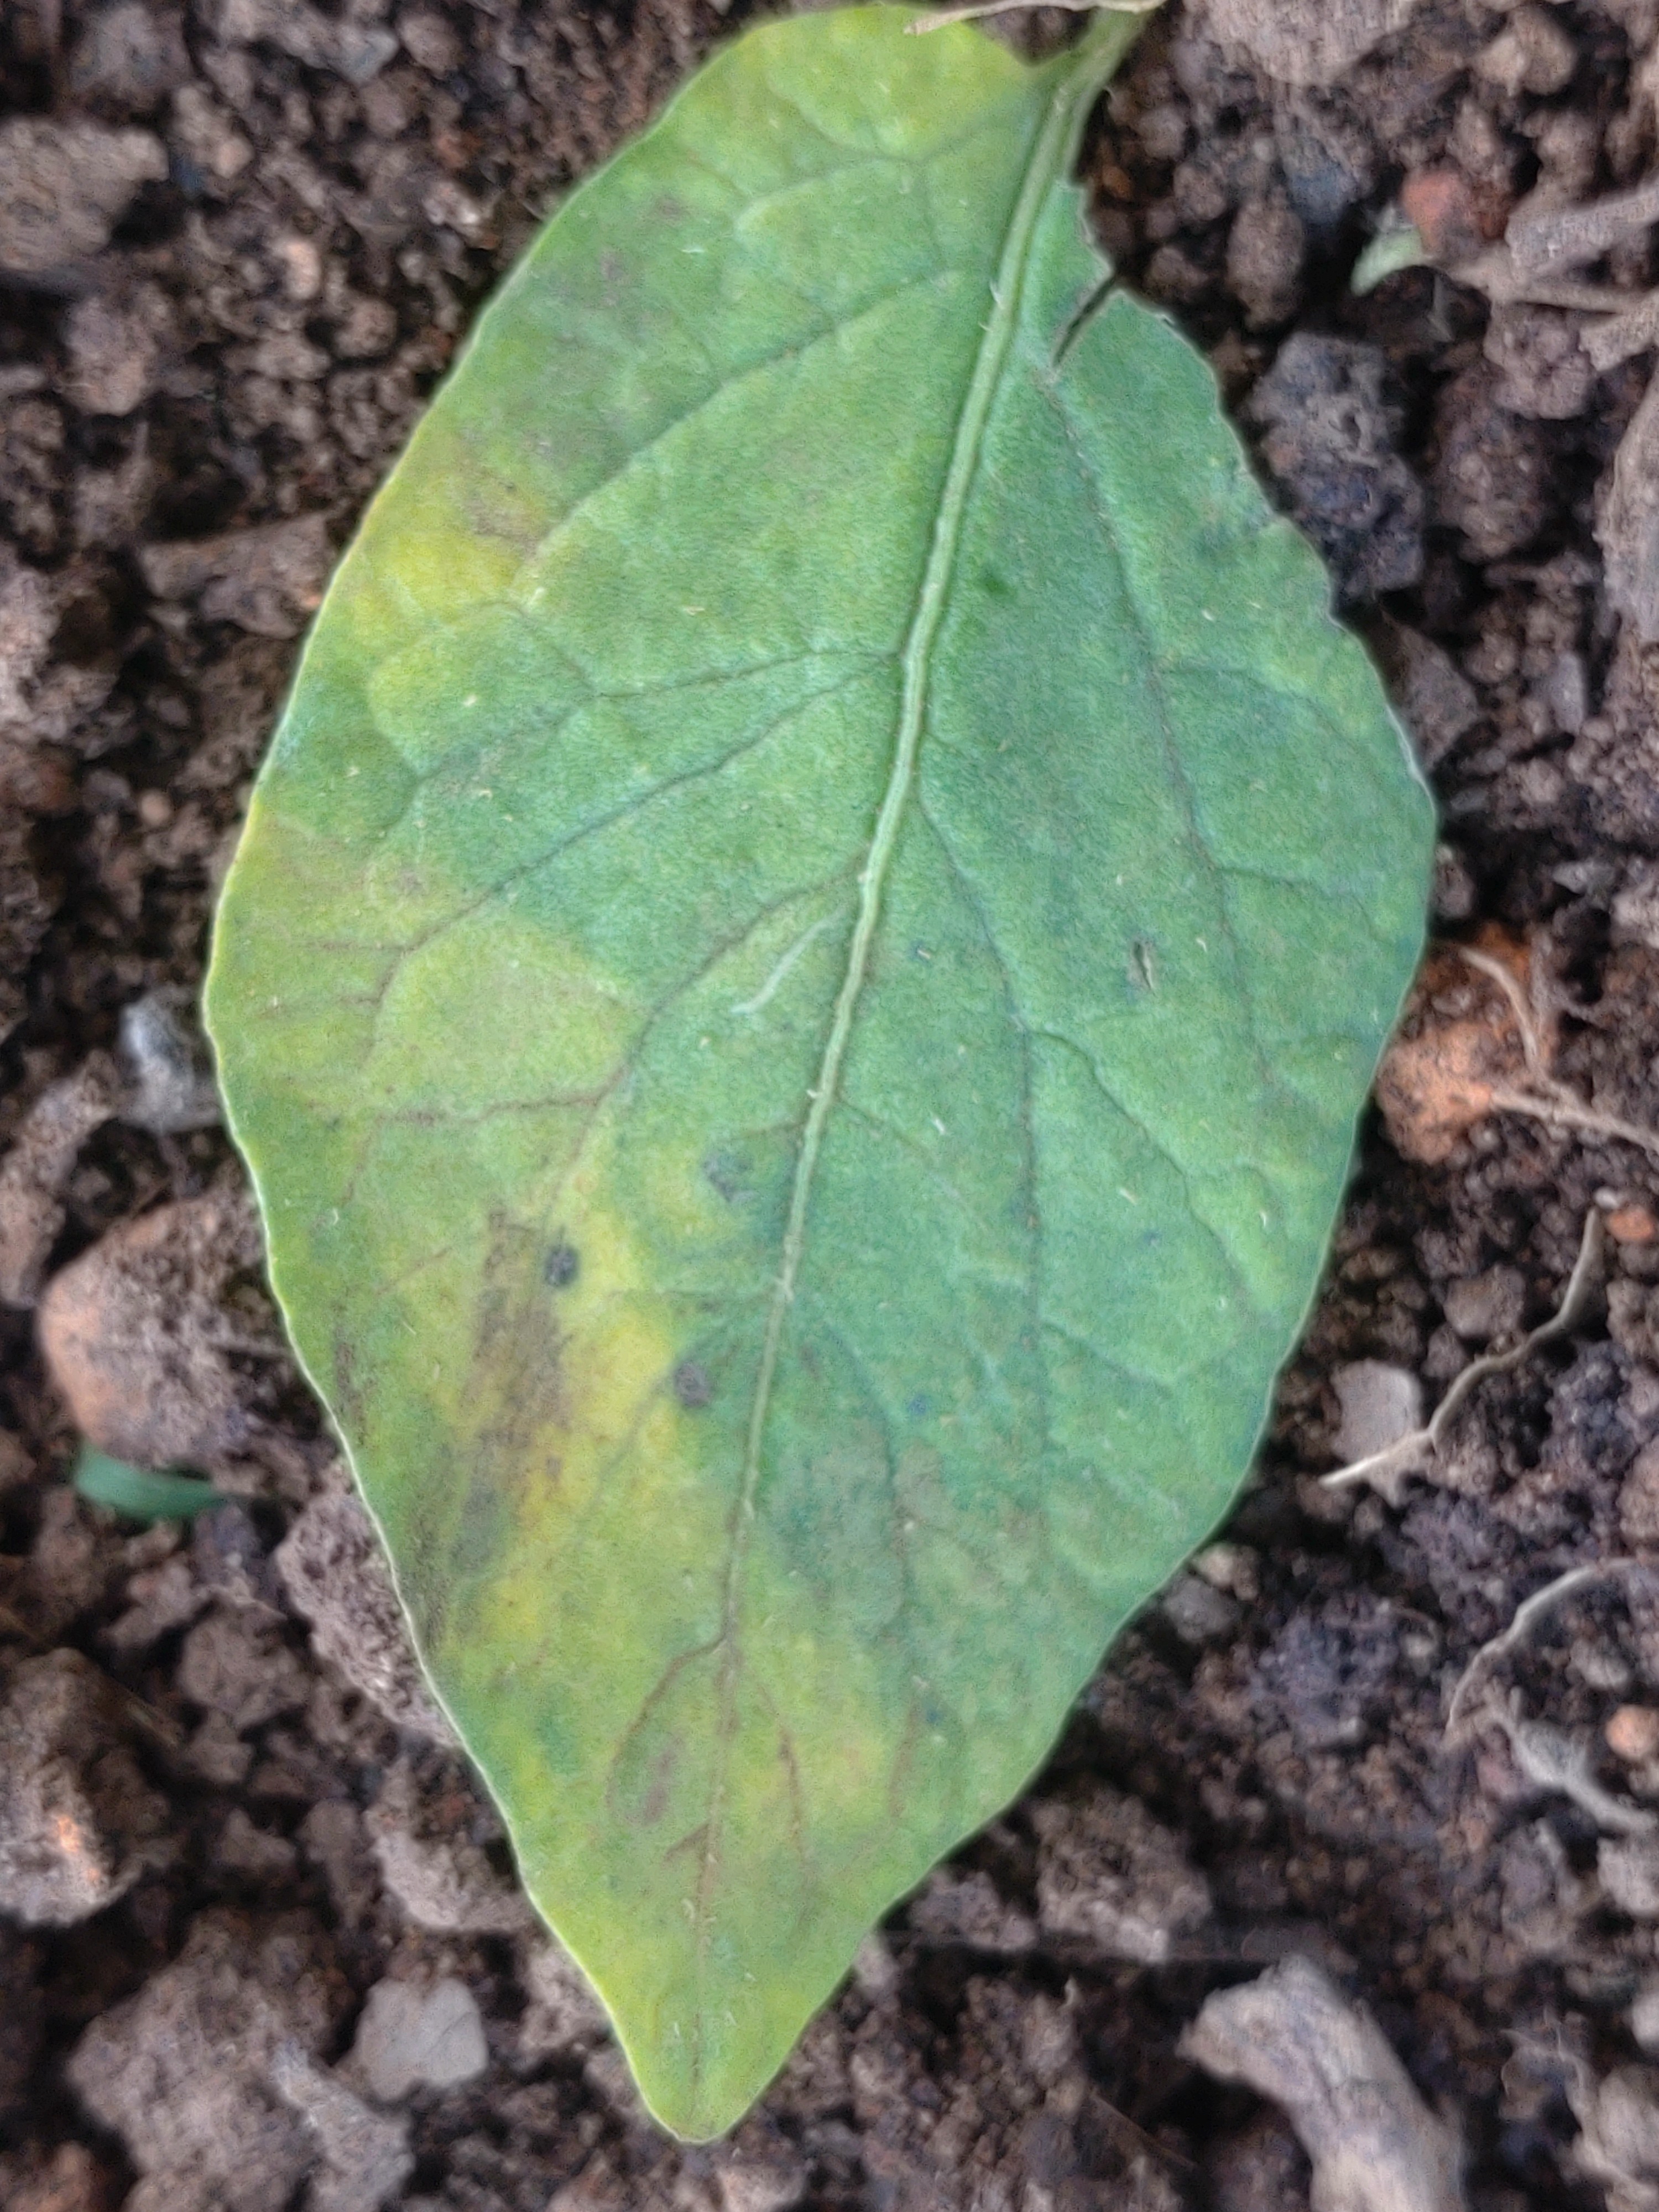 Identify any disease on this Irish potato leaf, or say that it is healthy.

late blight
